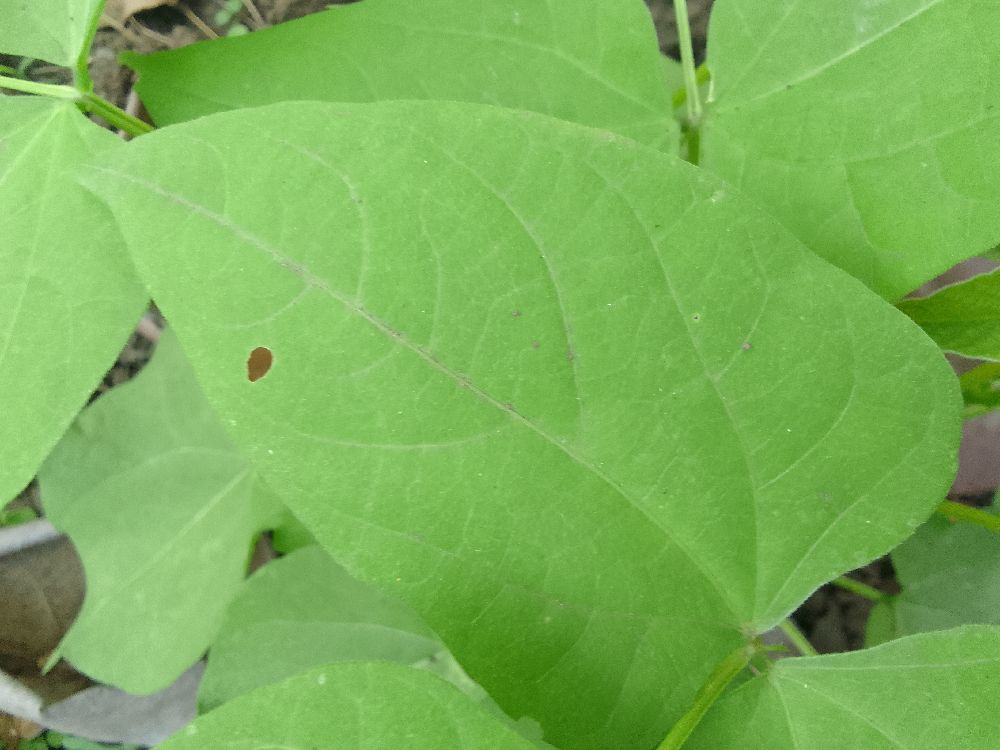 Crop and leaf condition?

common bean, healthy
